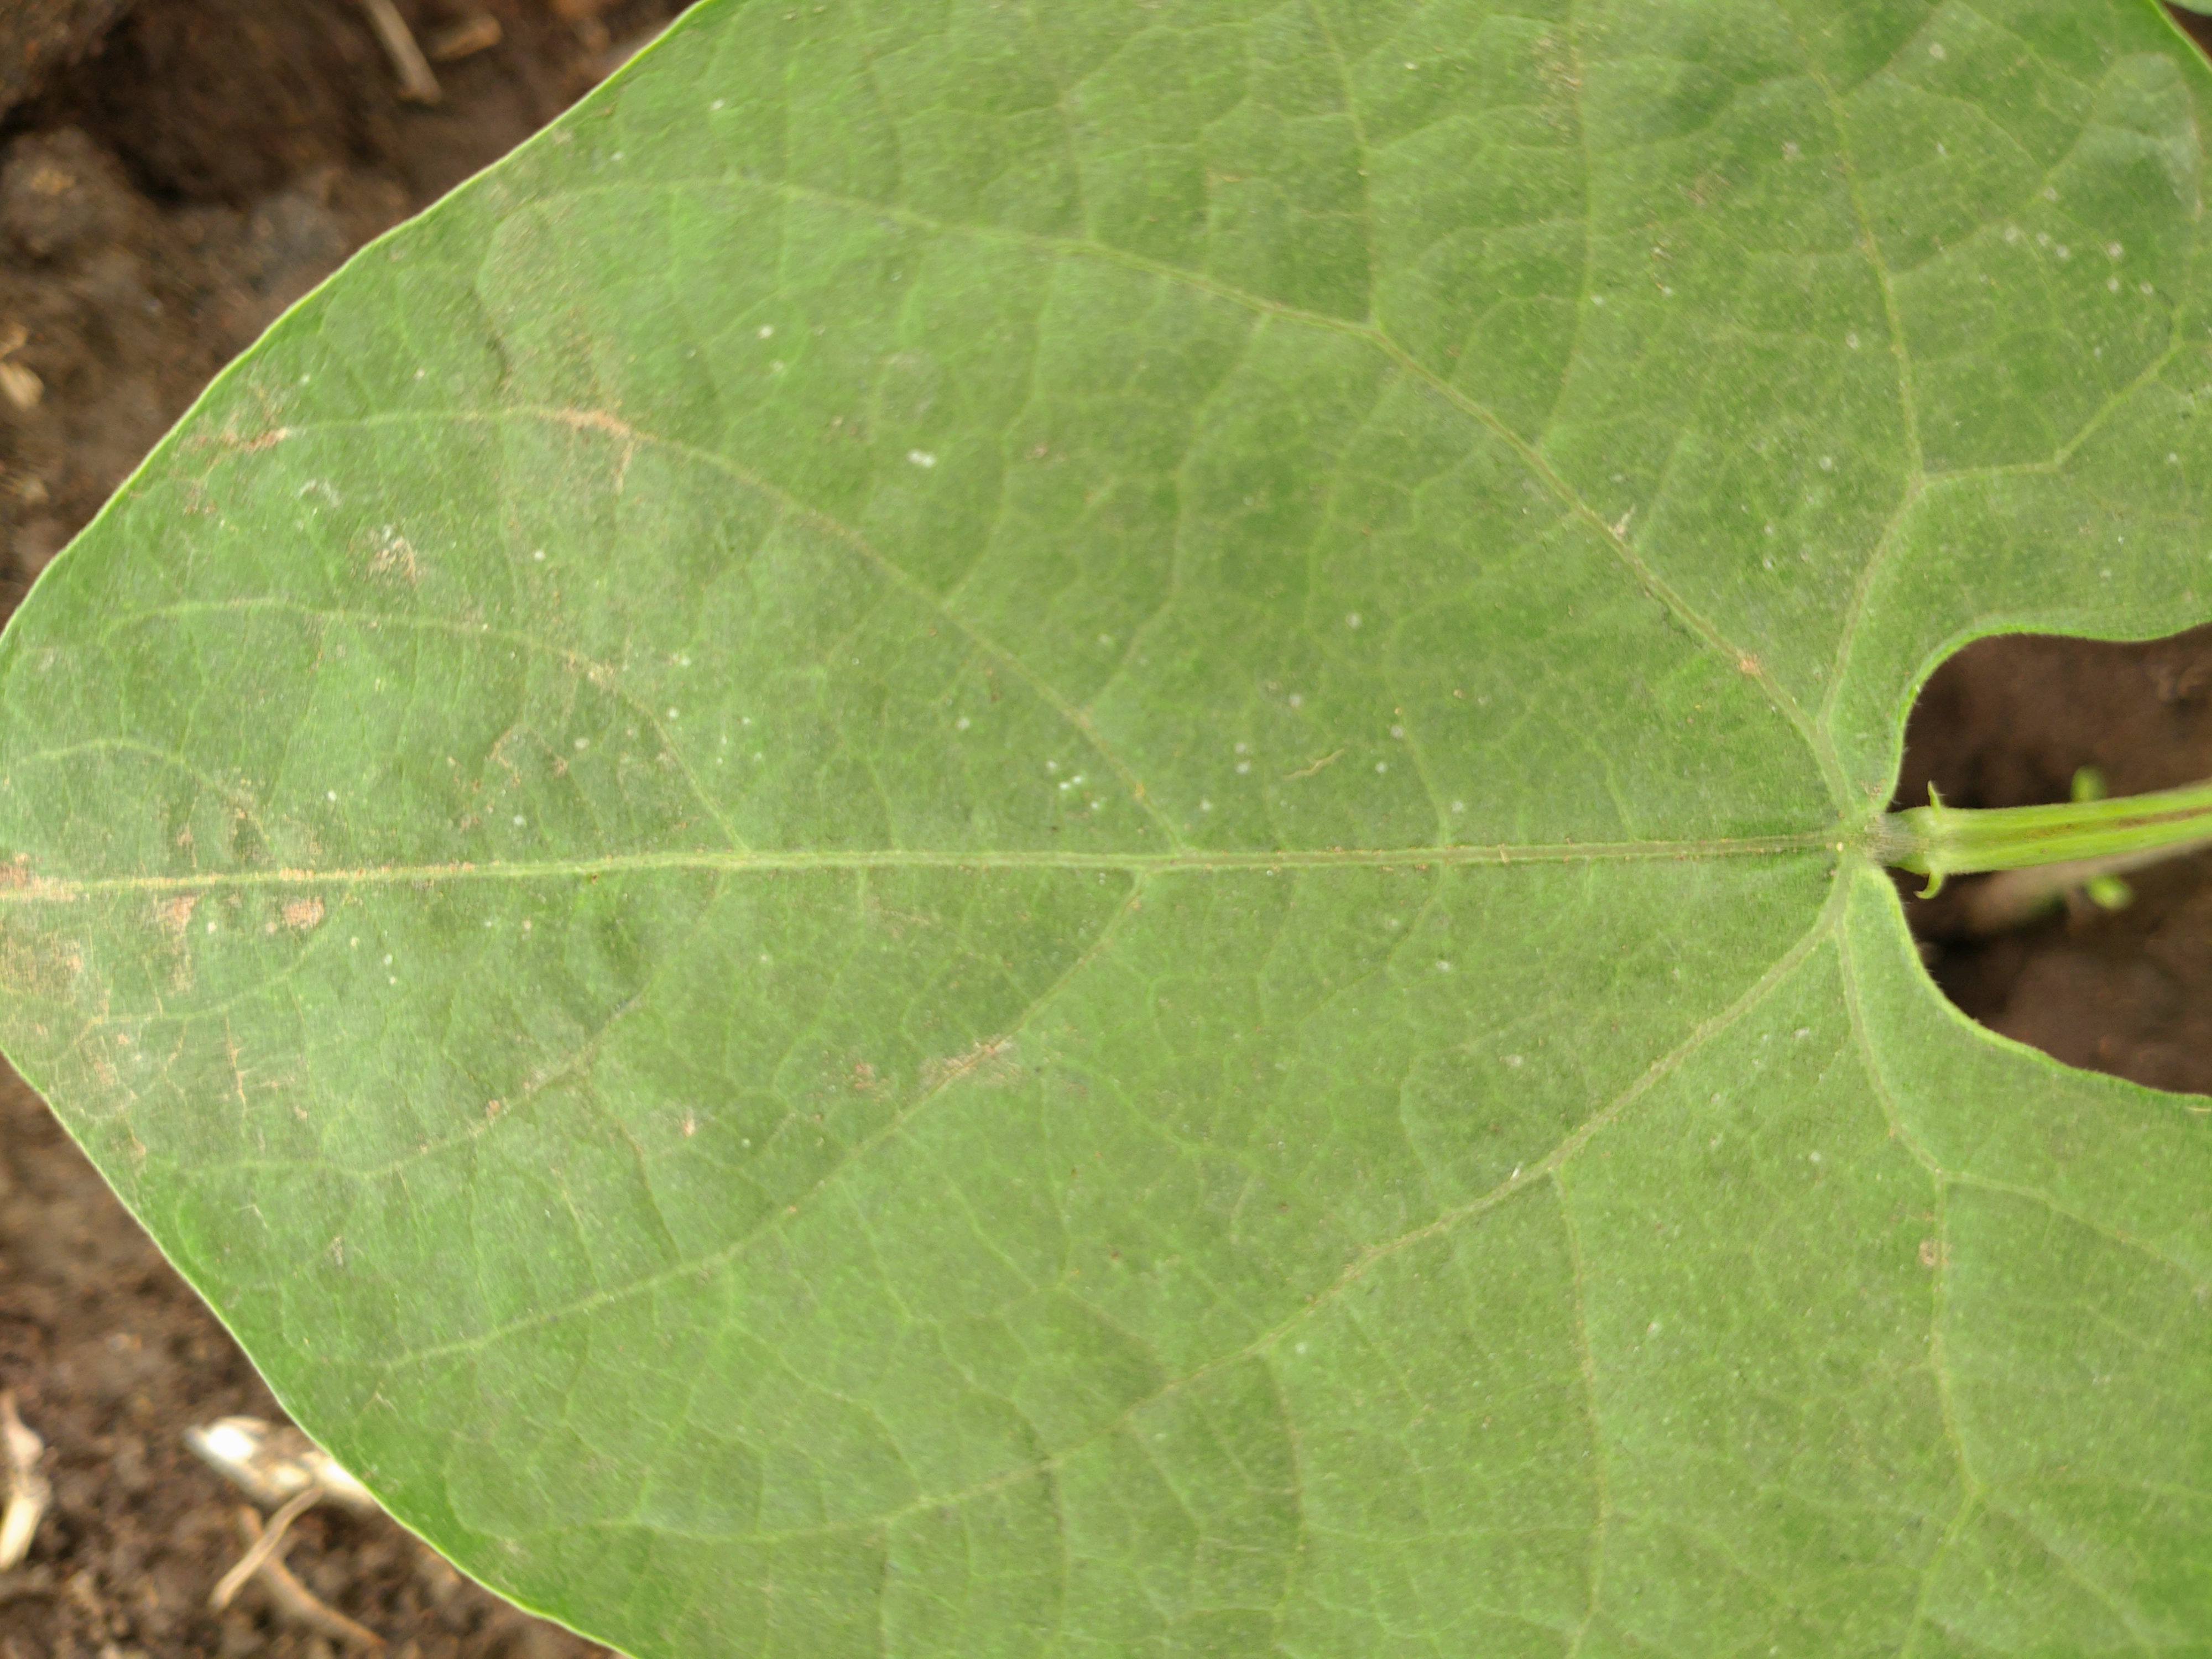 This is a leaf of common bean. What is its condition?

healthy
